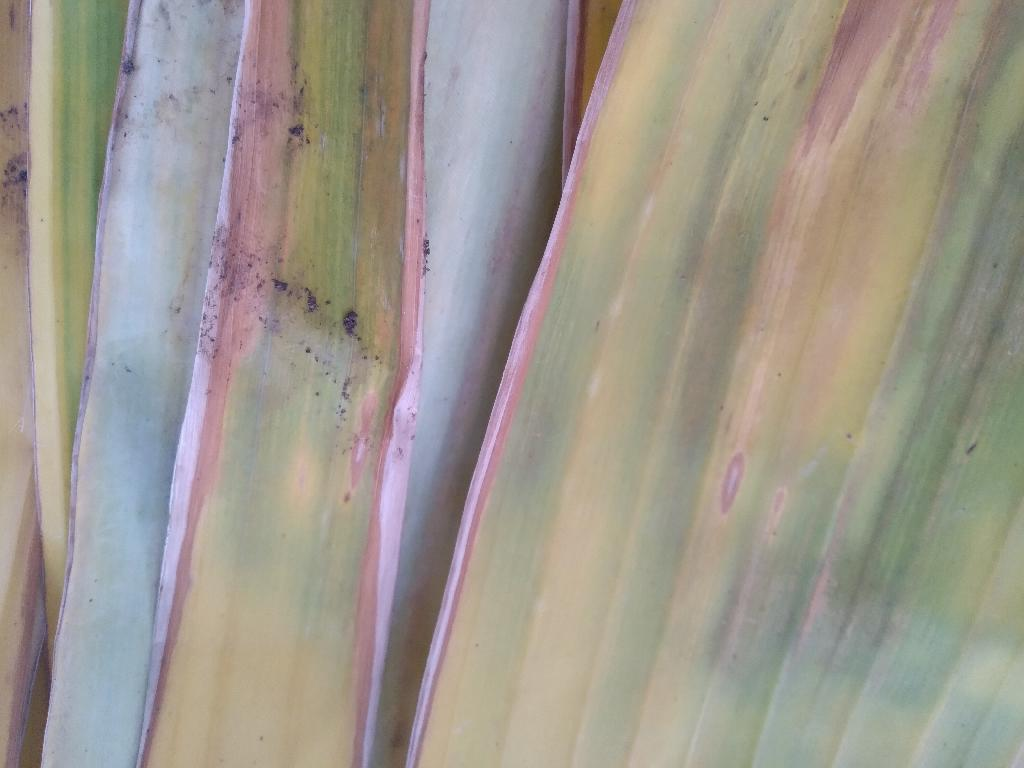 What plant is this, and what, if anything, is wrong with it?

banana, fusarium wilt race 1
